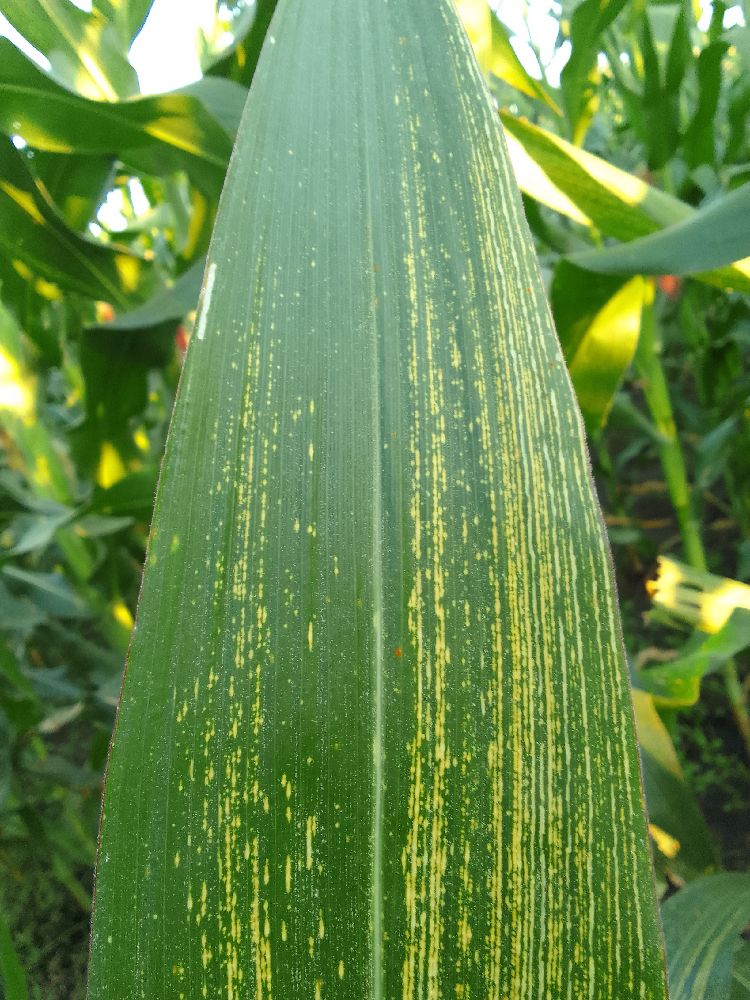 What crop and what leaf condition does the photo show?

maize, maize streak virus
